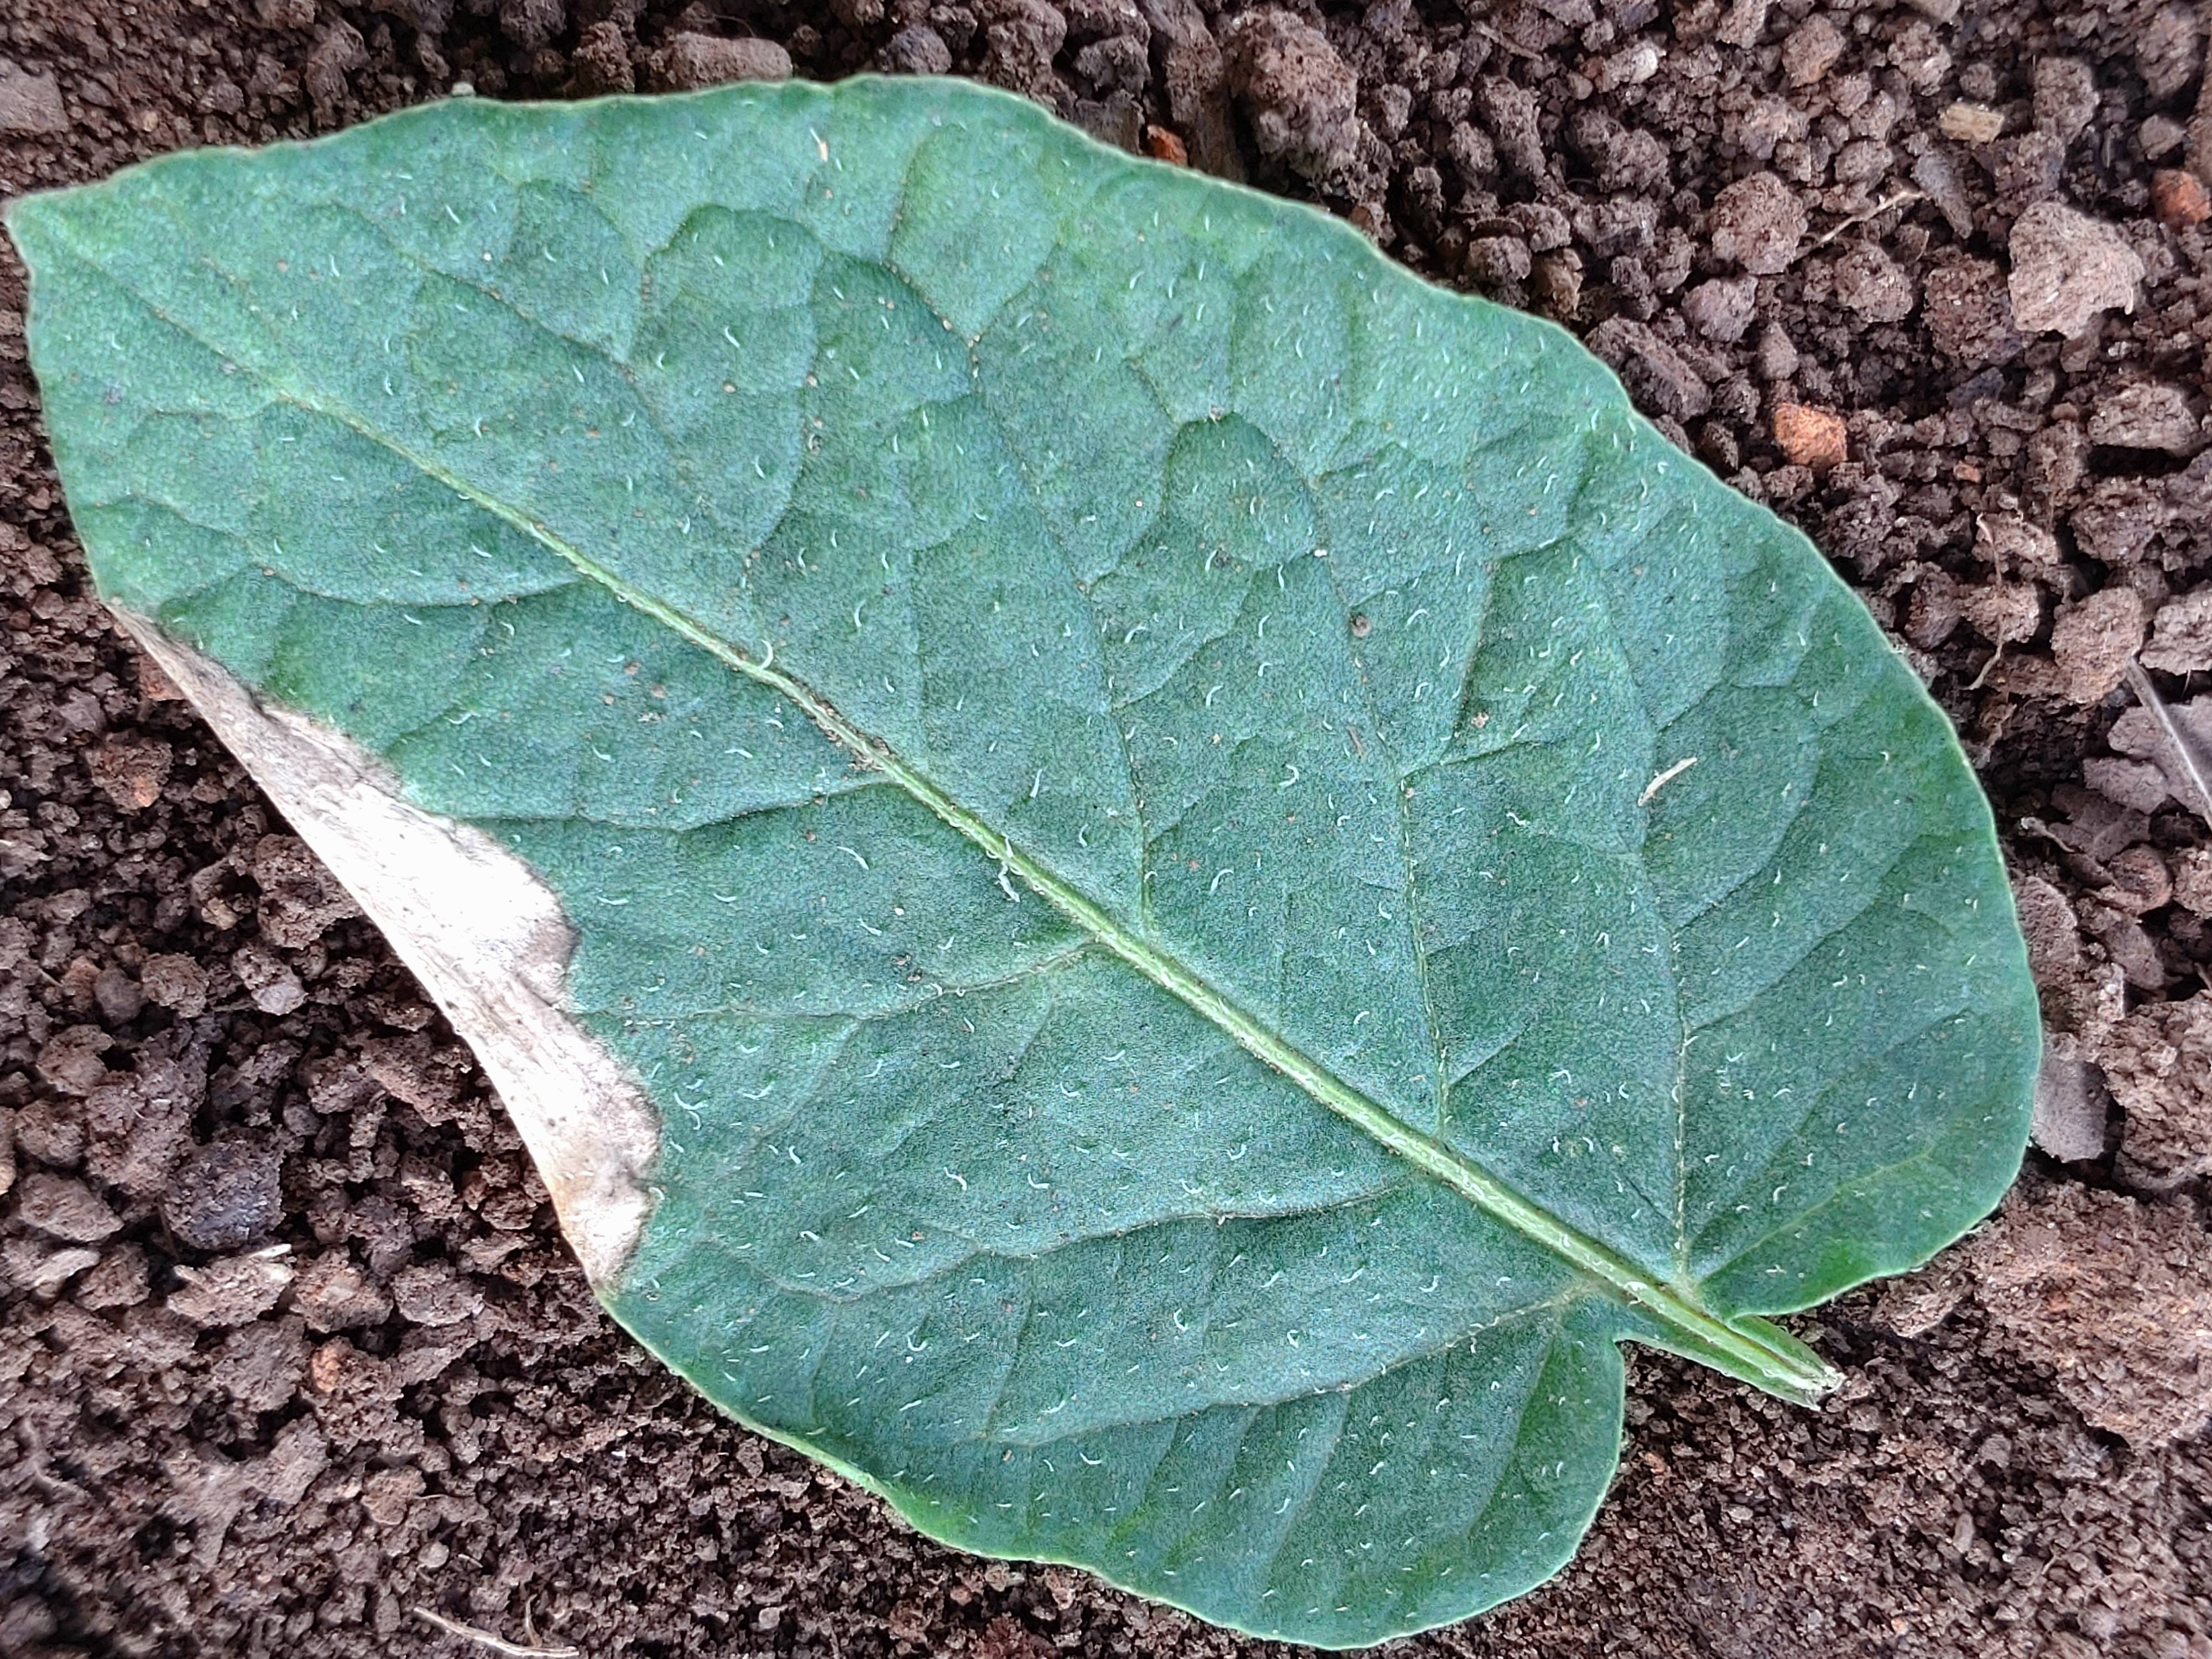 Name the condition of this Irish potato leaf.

early blight
